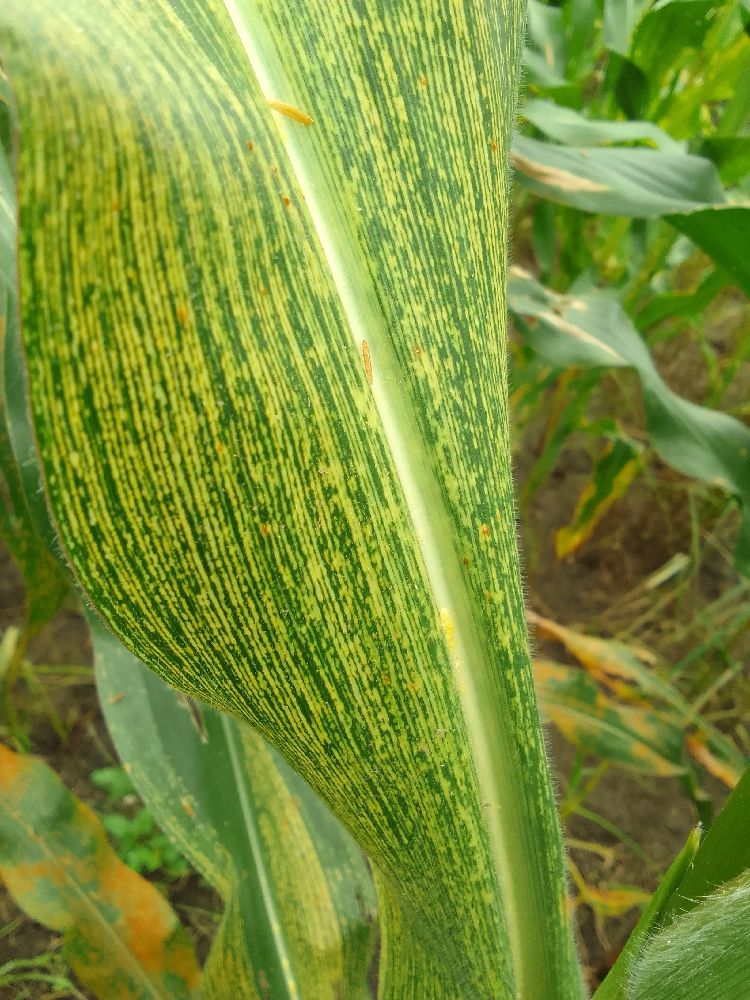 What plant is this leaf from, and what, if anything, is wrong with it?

maize, maize streak virus
